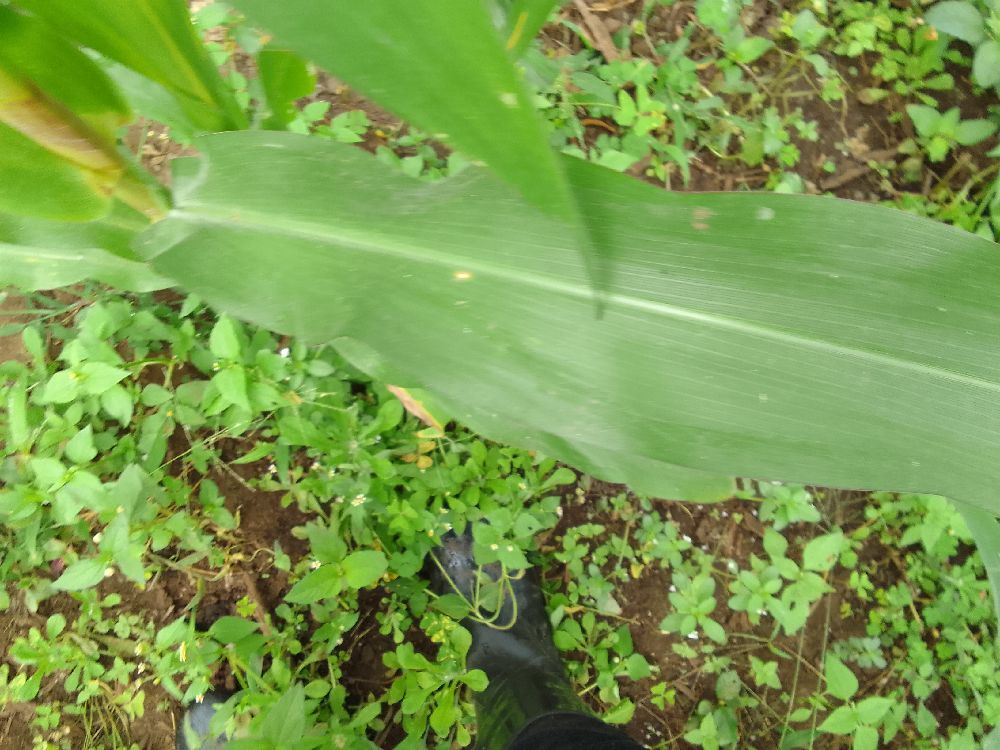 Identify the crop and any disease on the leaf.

maize, healthy
